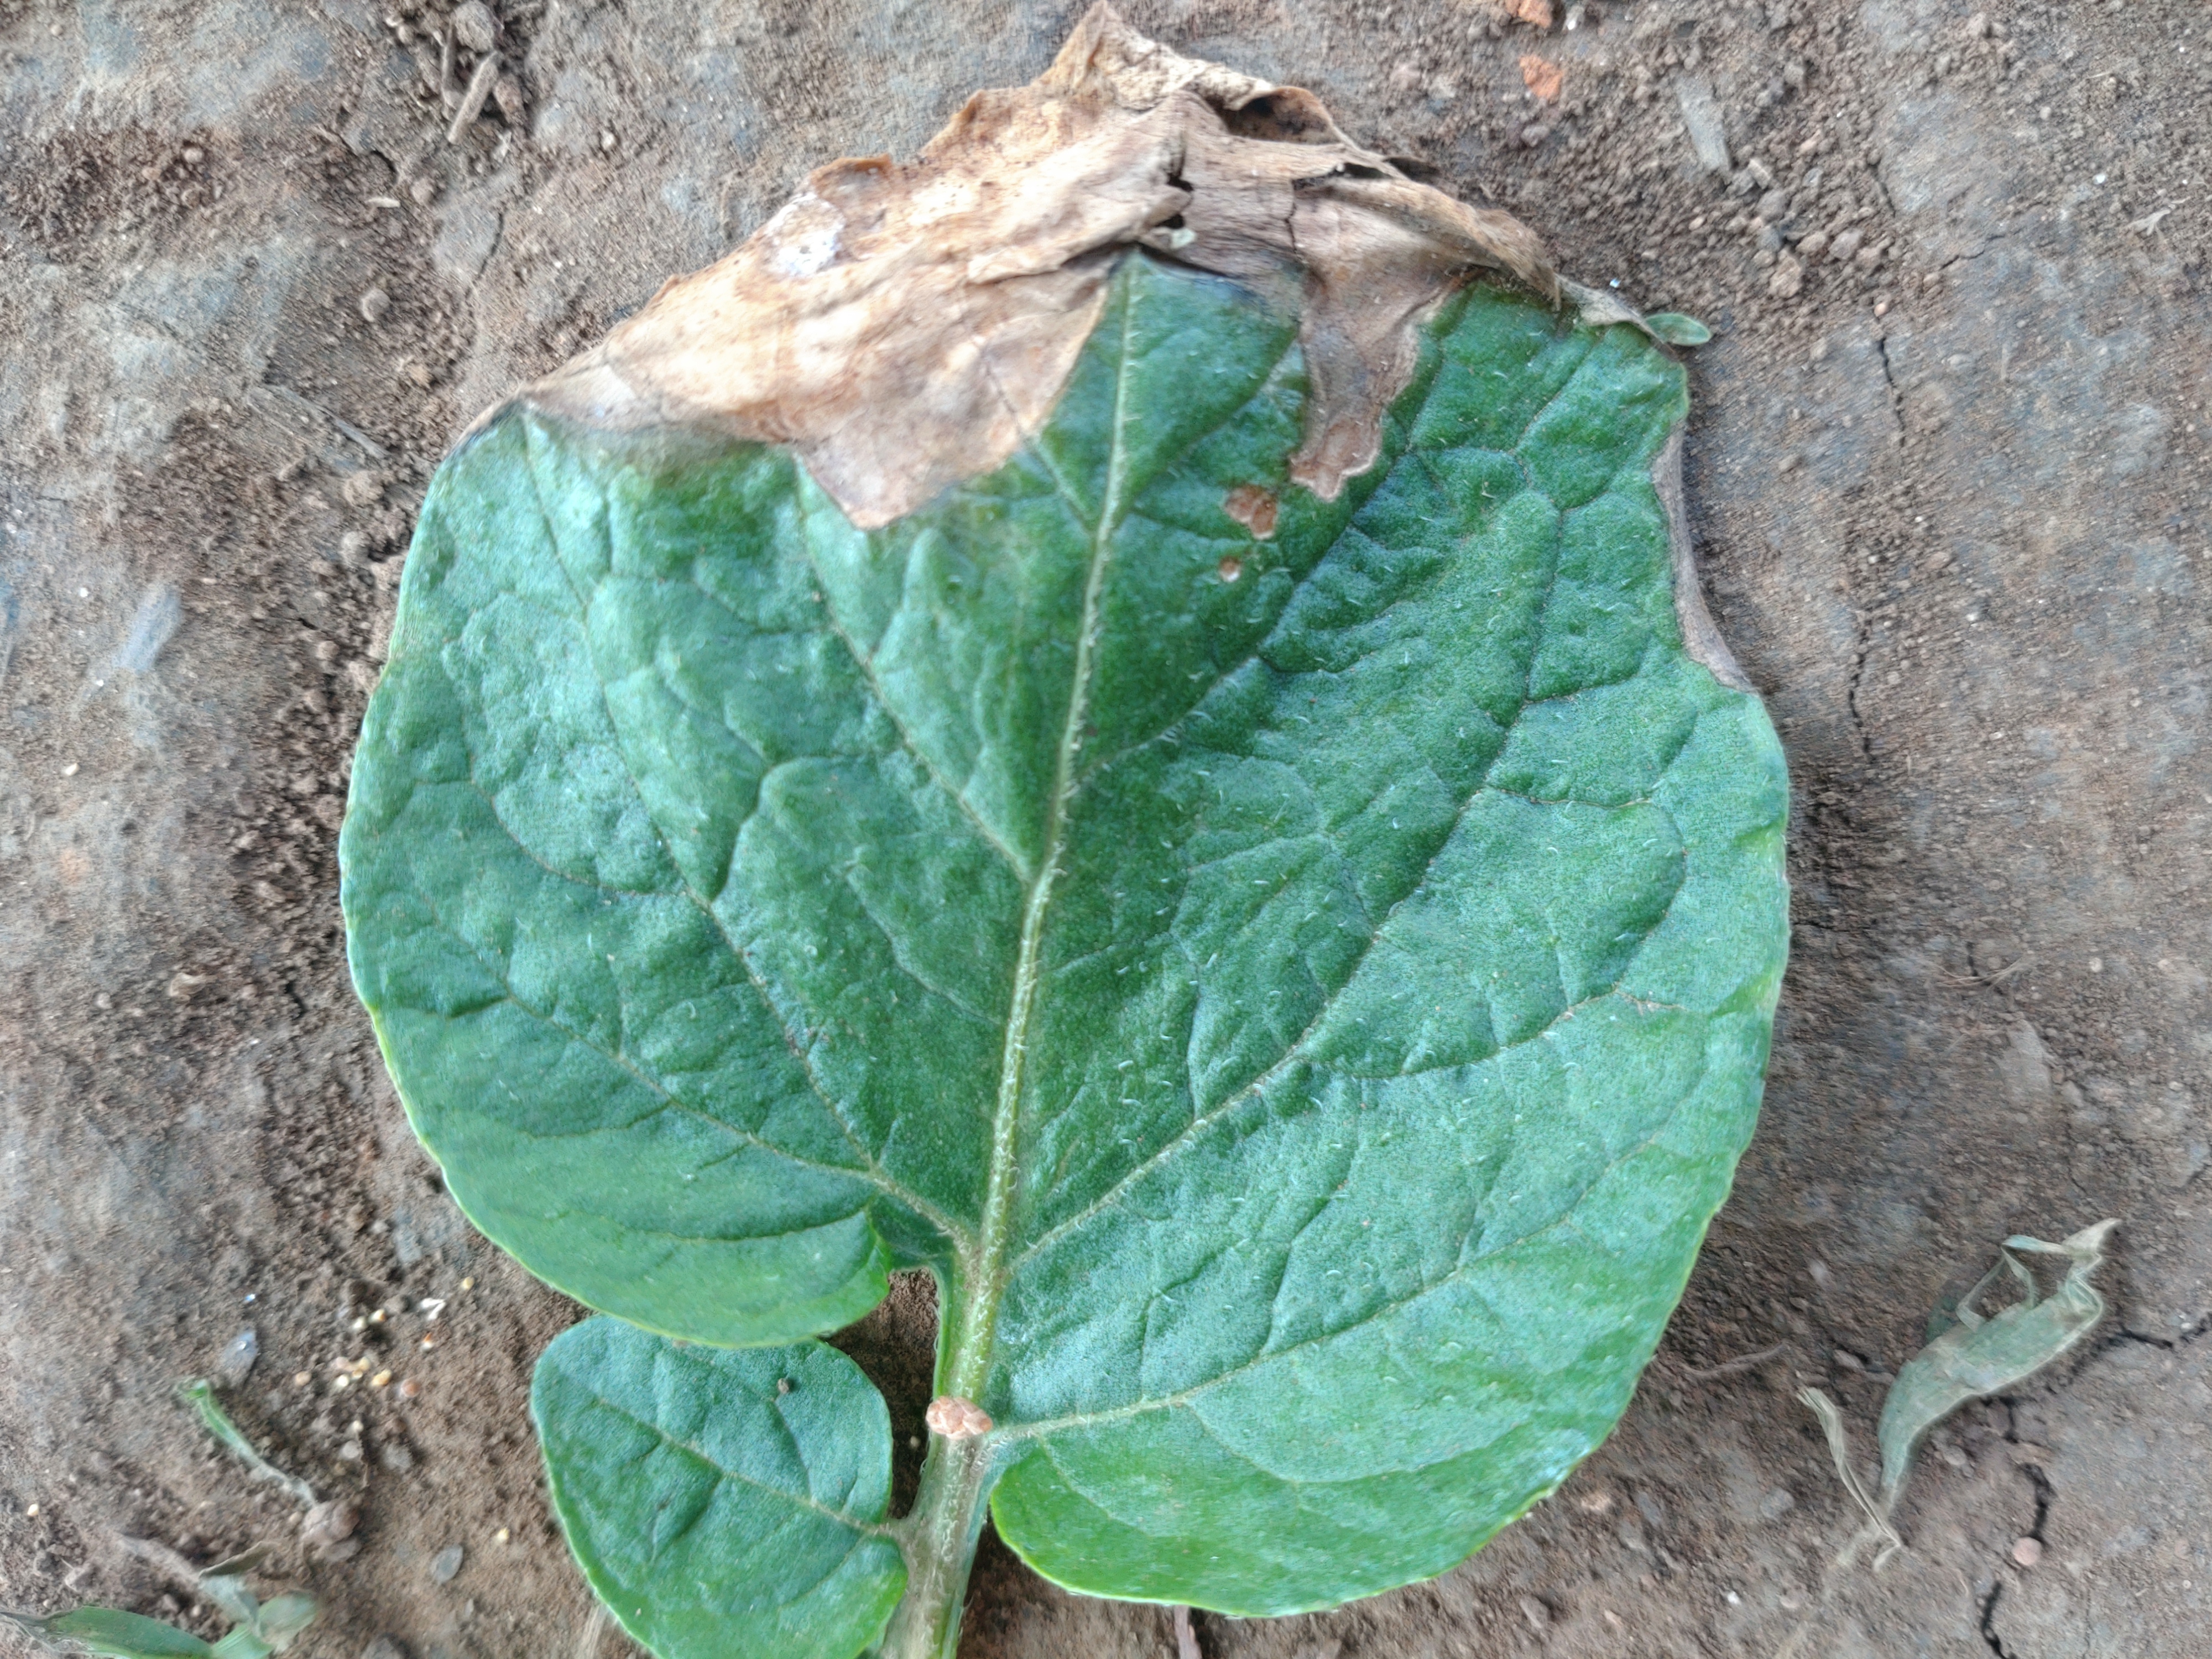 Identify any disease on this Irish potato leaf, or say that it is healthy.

early blight
